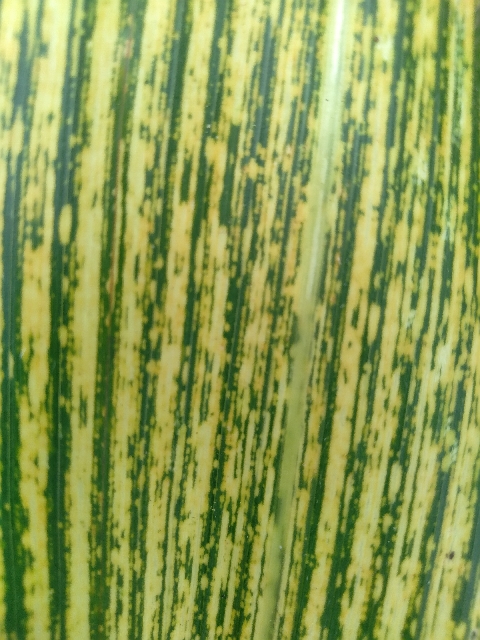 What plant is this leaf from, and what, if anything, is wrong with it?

maize, maize streak virus
